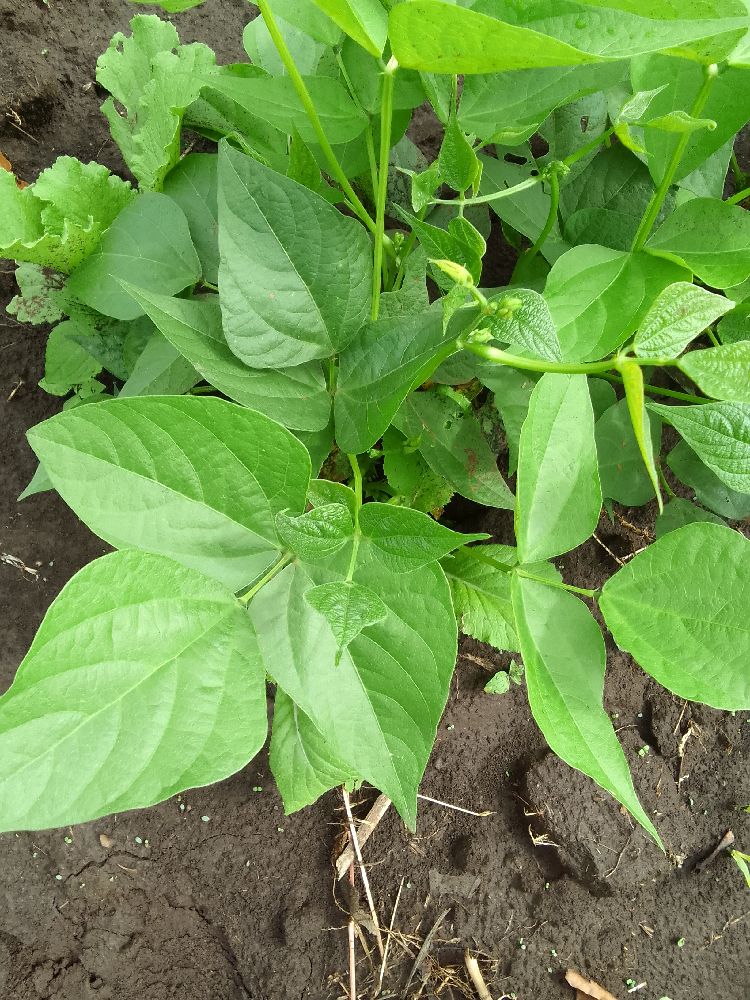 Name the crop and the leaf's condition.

common bean, healthy
